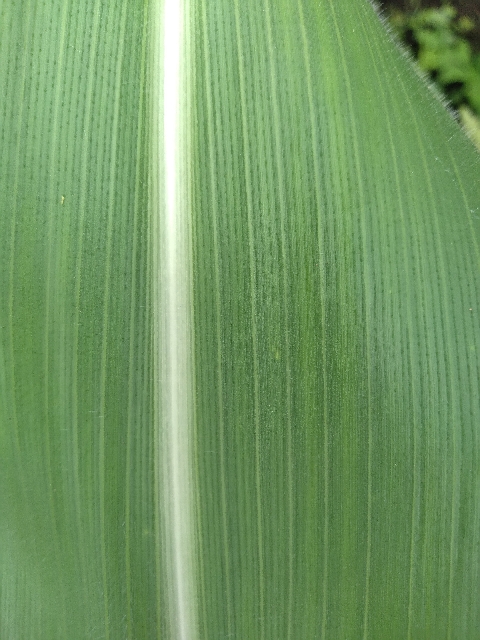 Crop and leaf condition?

maize, healthy
